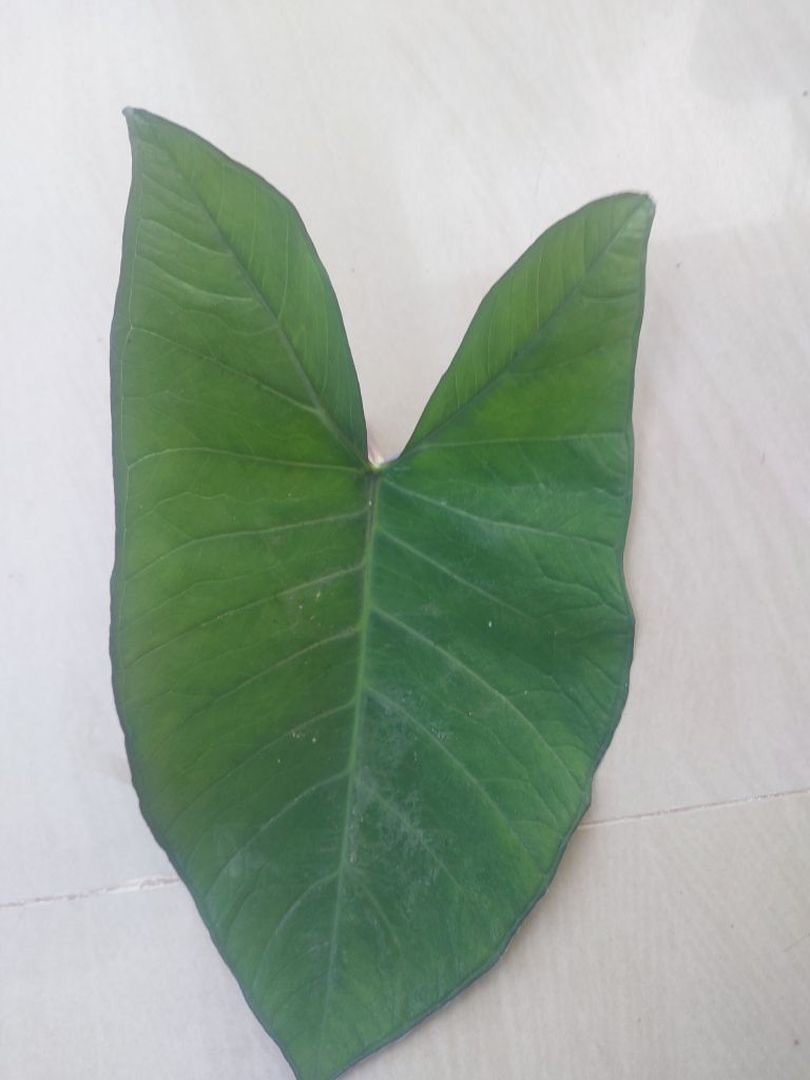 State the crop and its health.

taro, healthy
